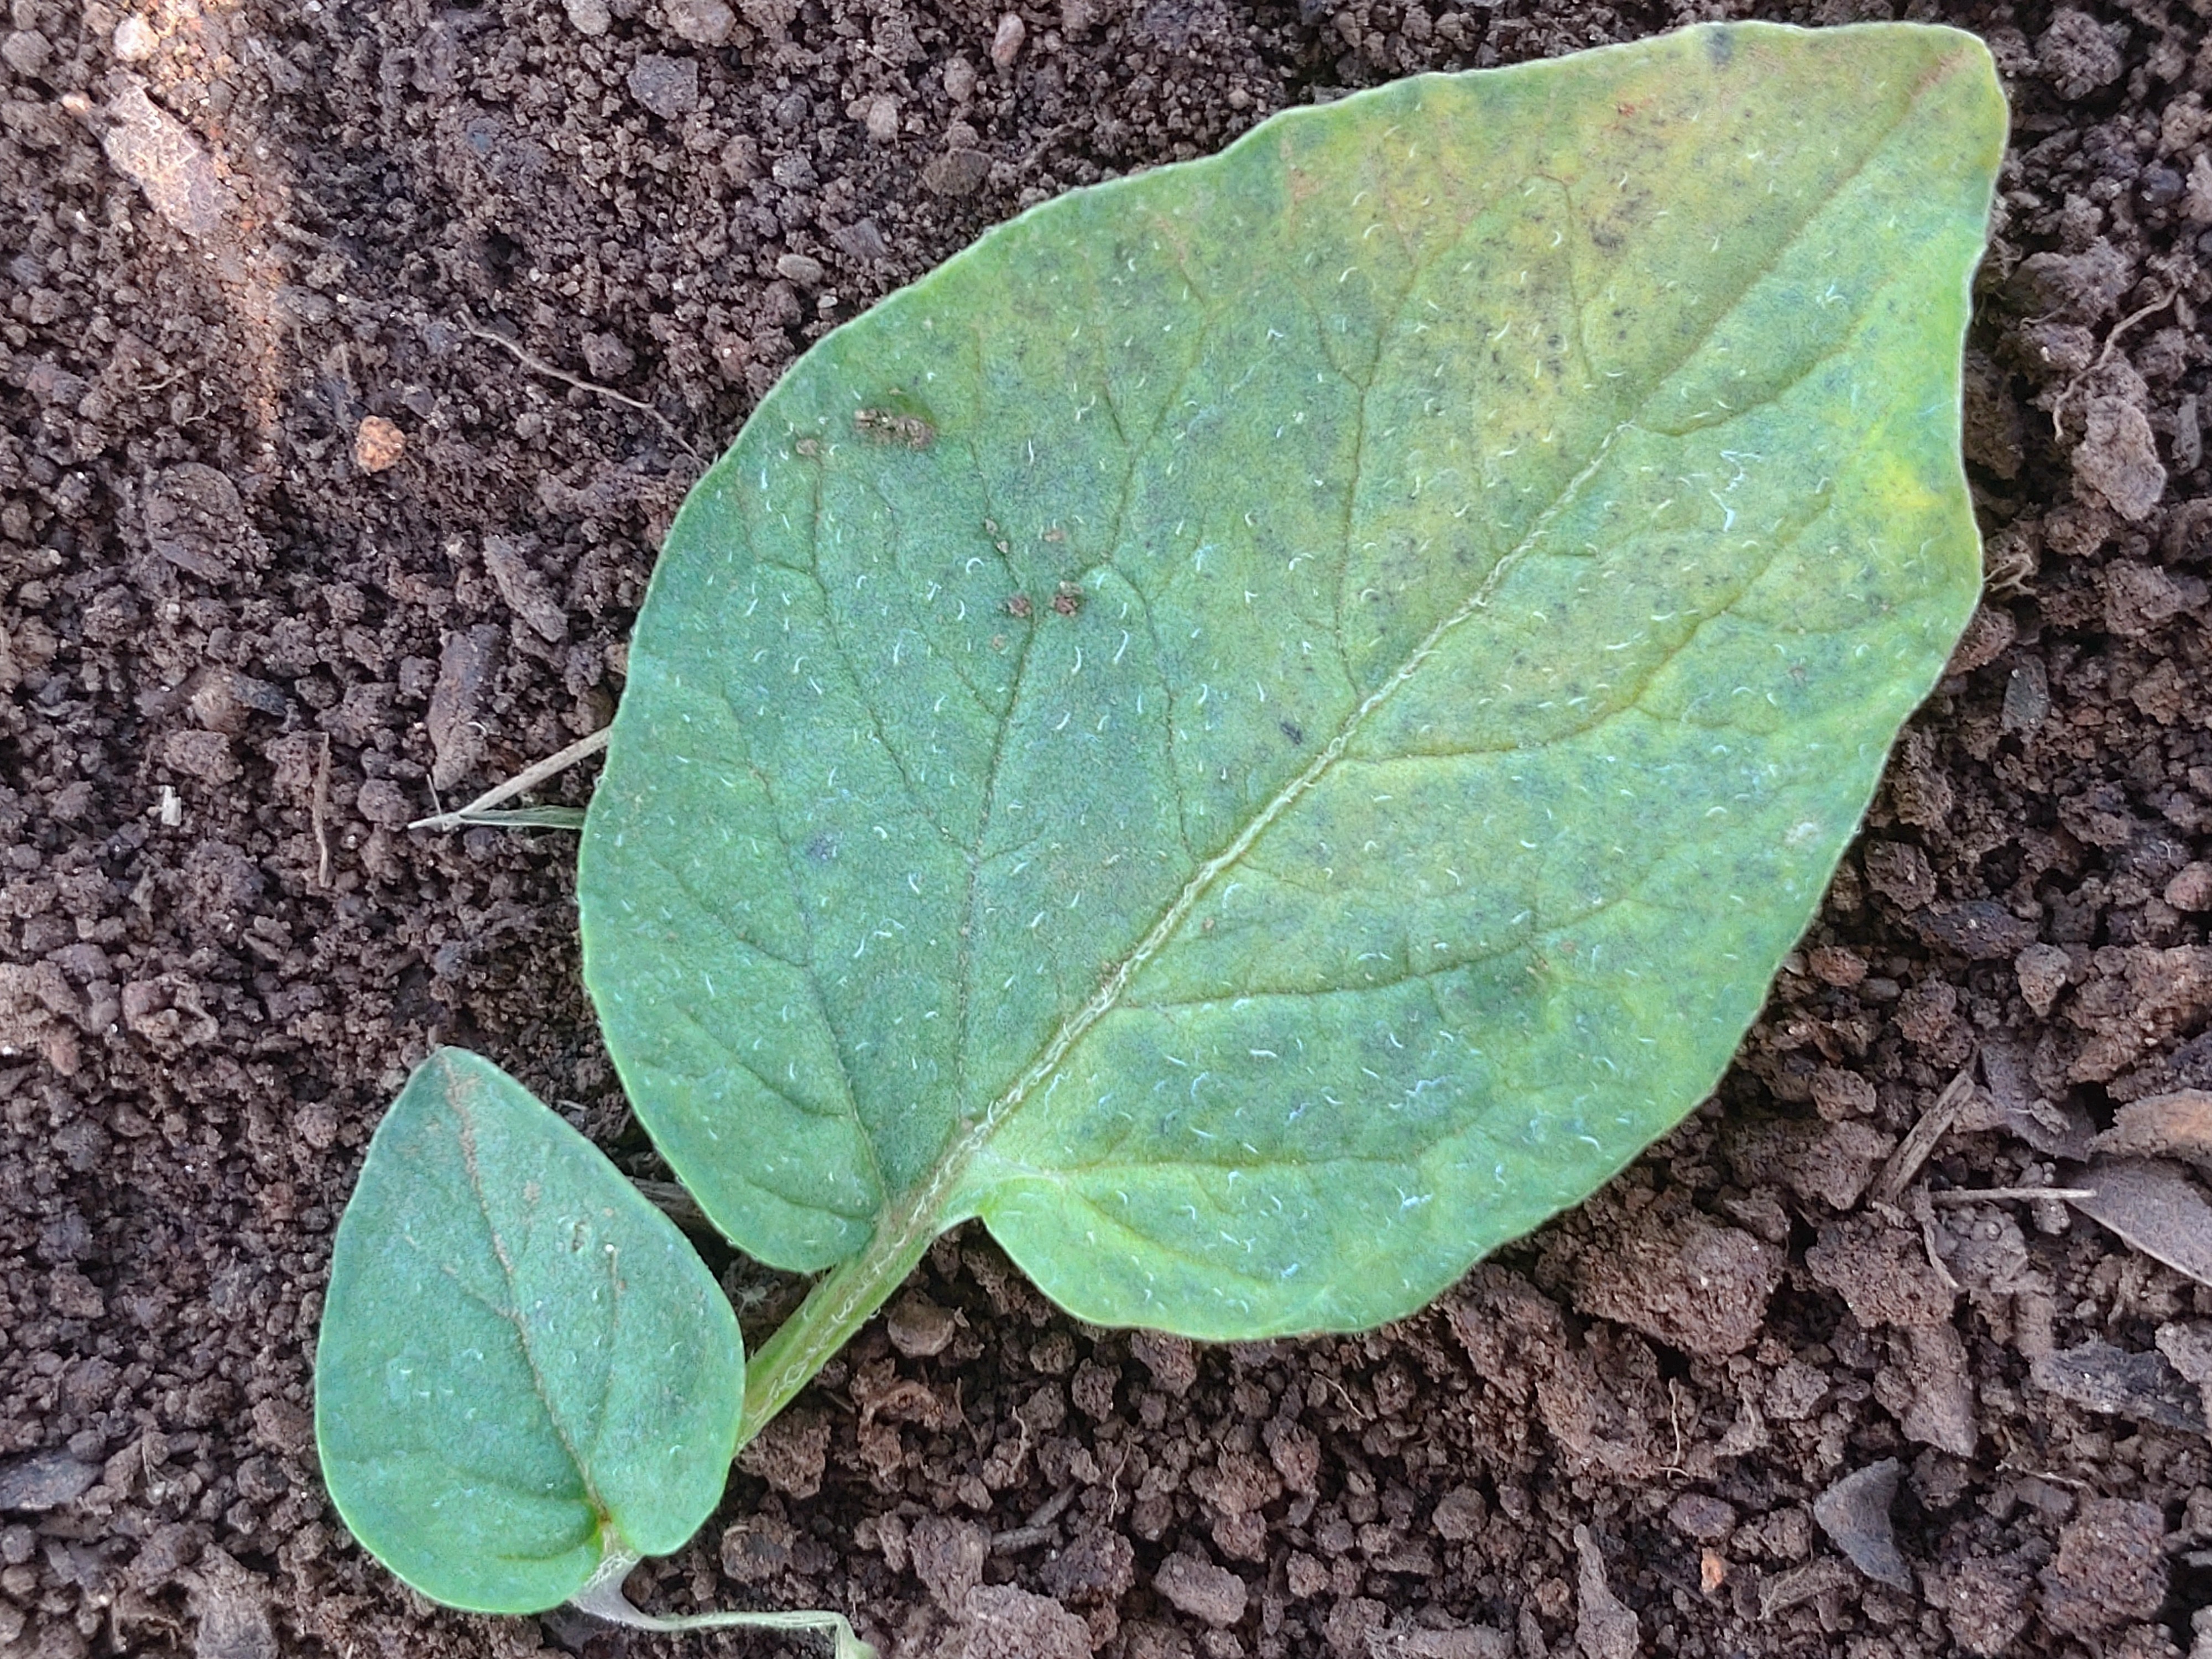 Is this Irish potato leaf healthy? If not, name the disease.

late blight
